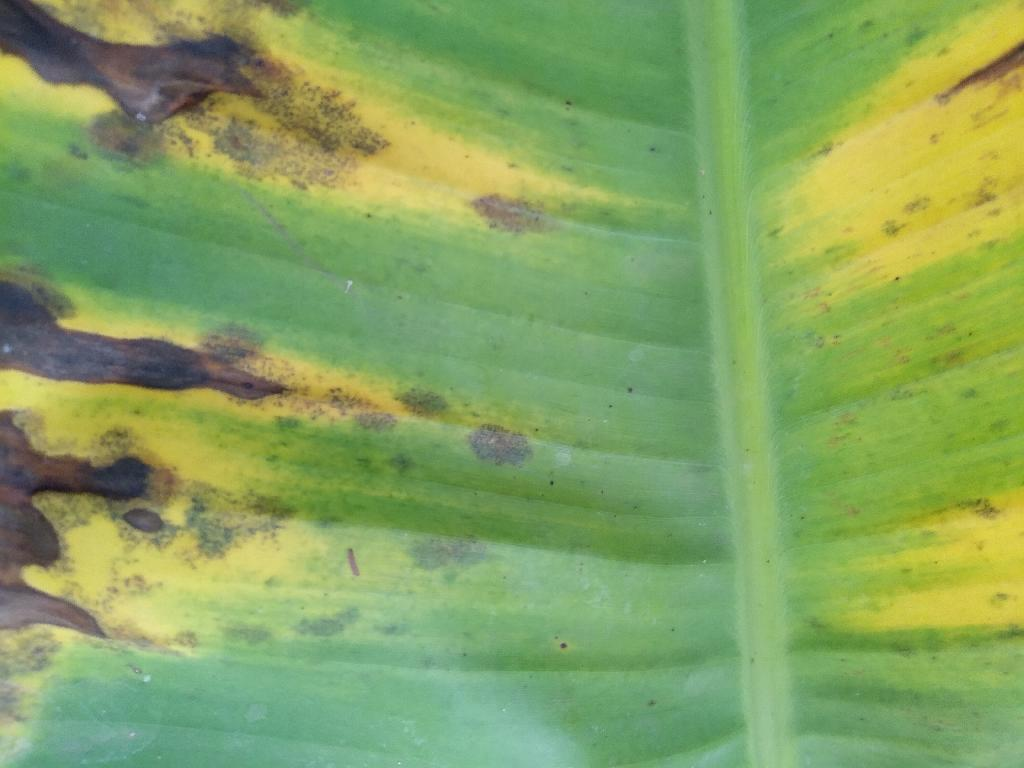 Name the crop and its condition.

banana, black sigatoka
